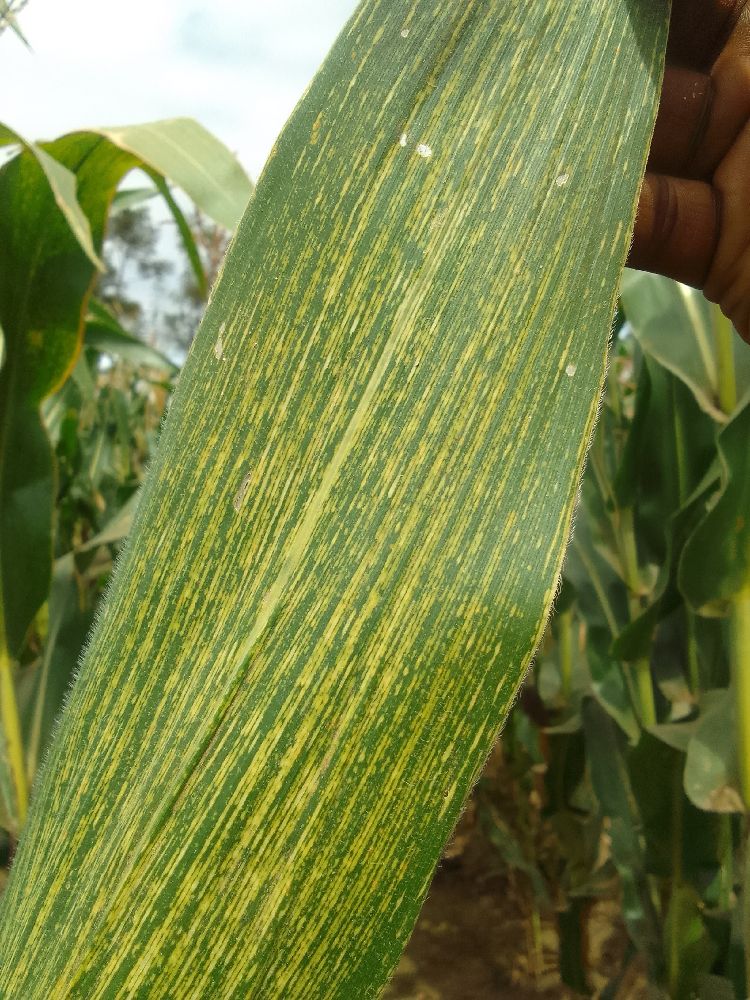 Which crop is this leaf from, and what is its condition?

maize, maize streak virus
